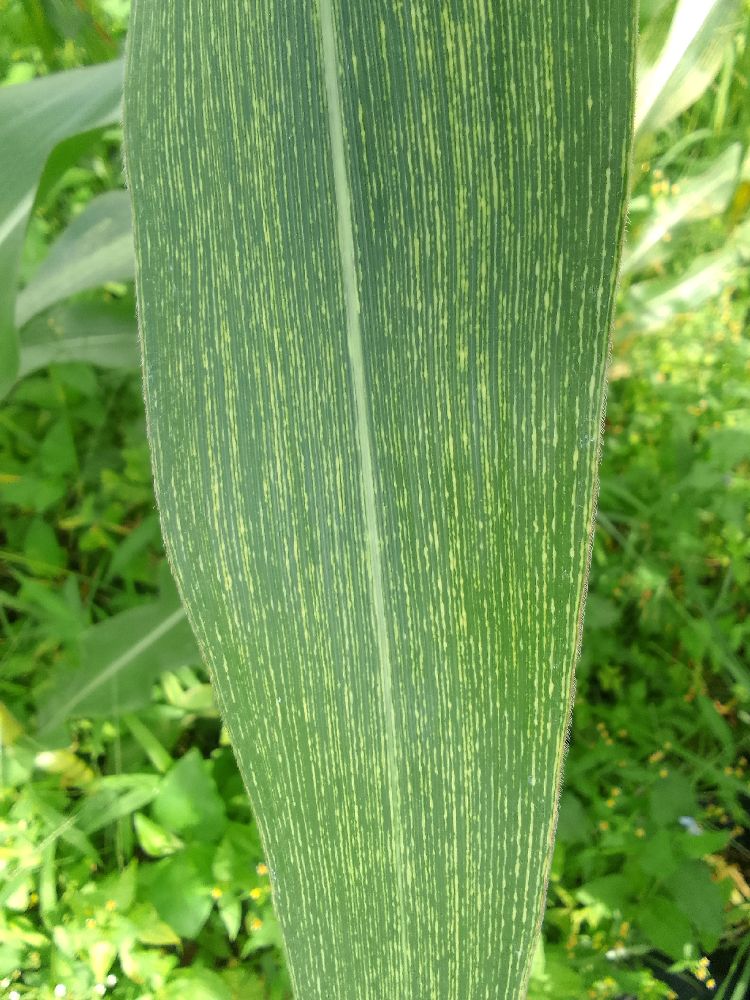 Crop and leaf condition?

maize, maize streak virus
